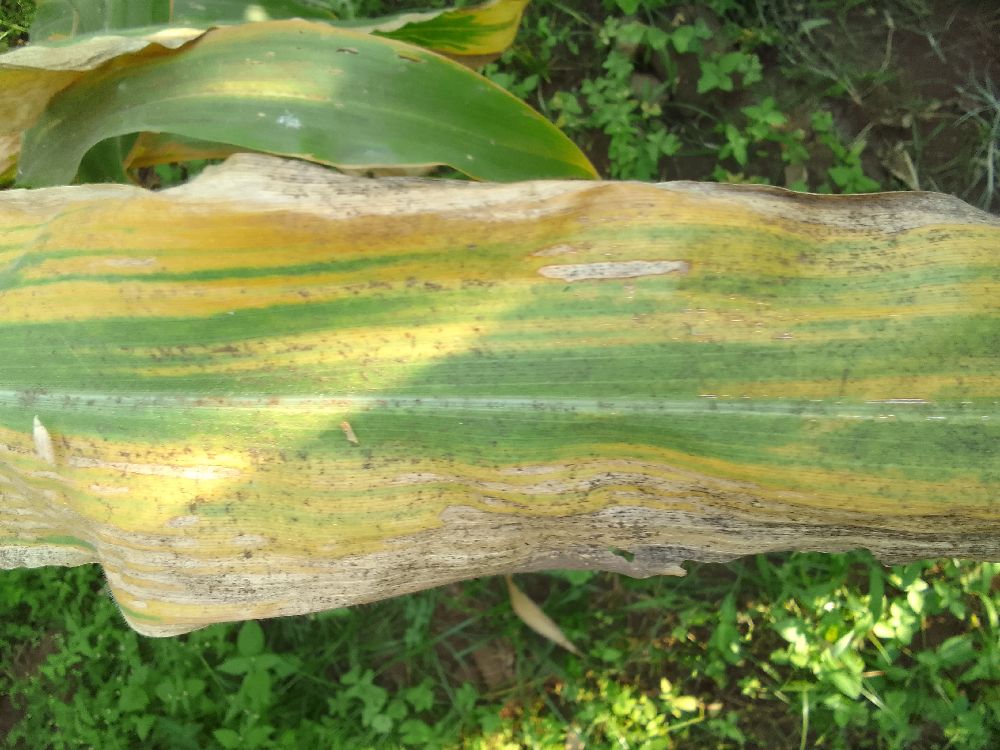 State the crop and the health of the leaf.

maize, maize lethal necrosis
